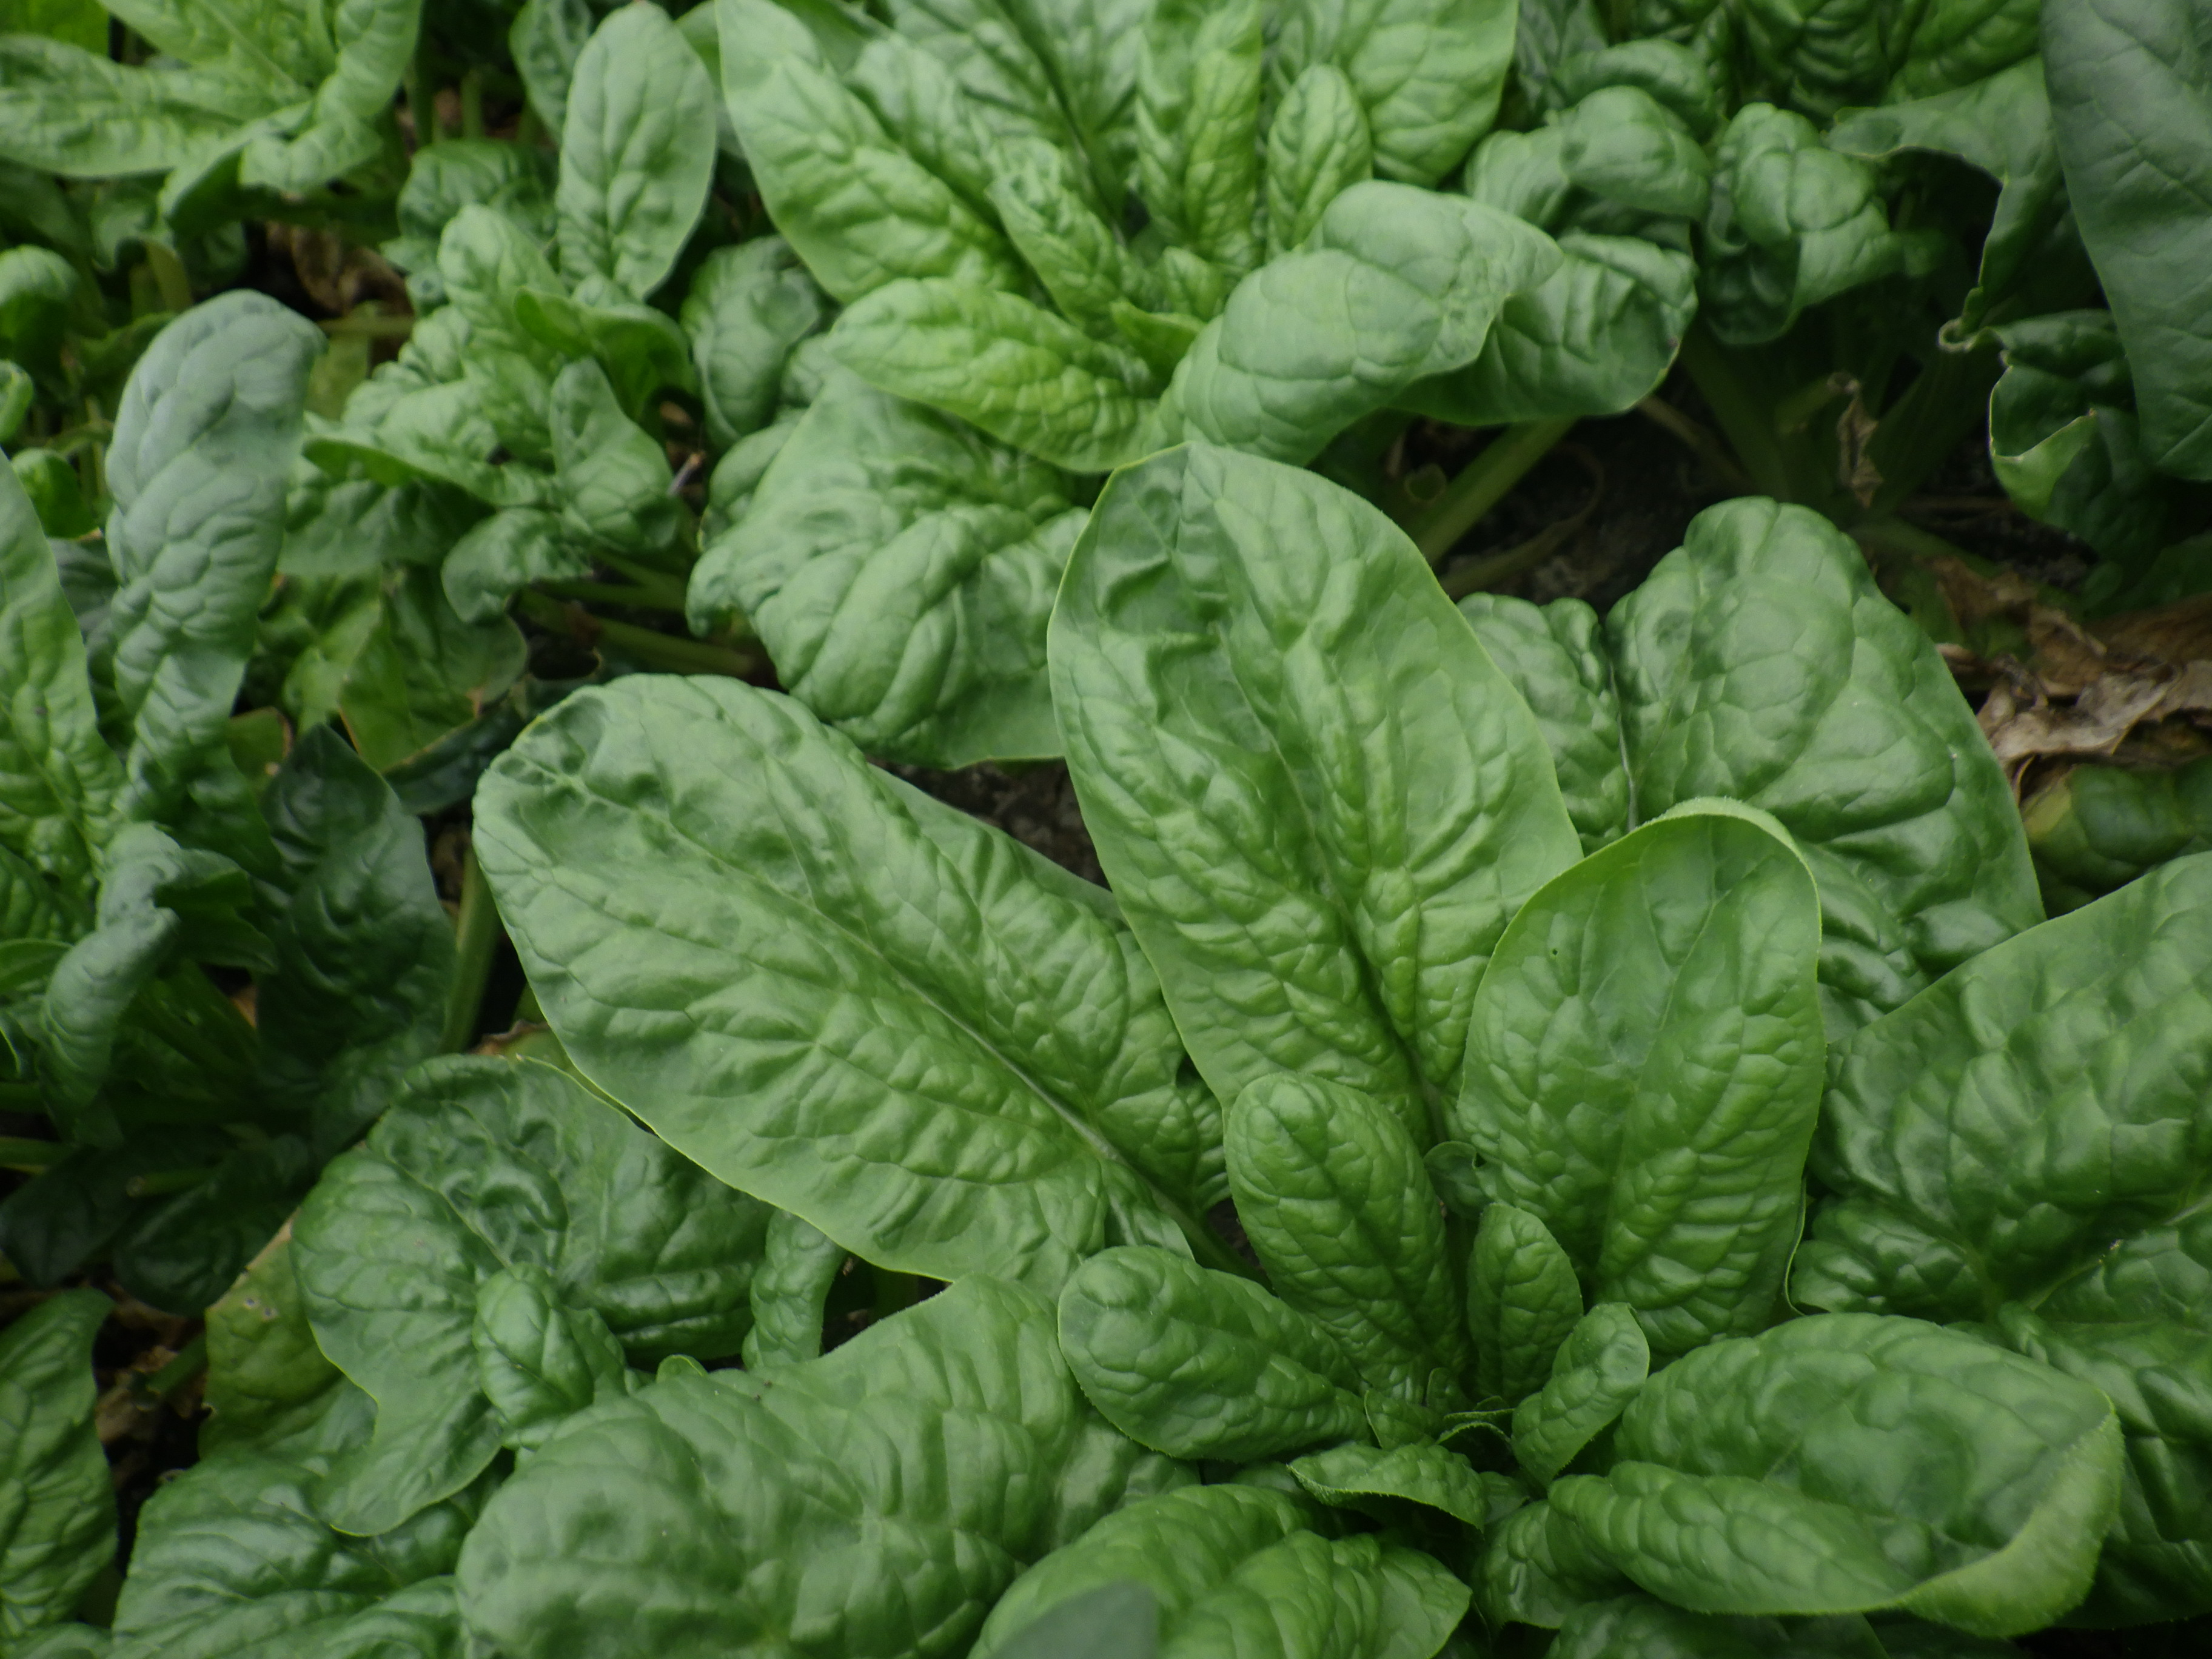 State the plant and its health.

spinach, healthy
